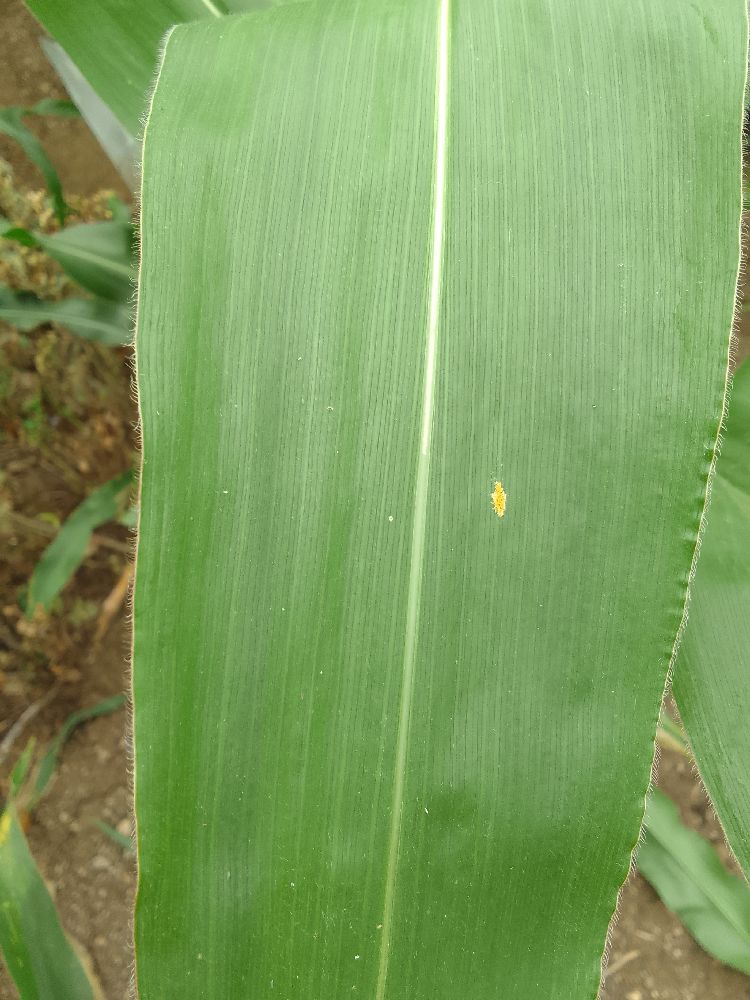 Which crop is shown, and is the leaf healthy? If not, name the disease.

maize, healthy
